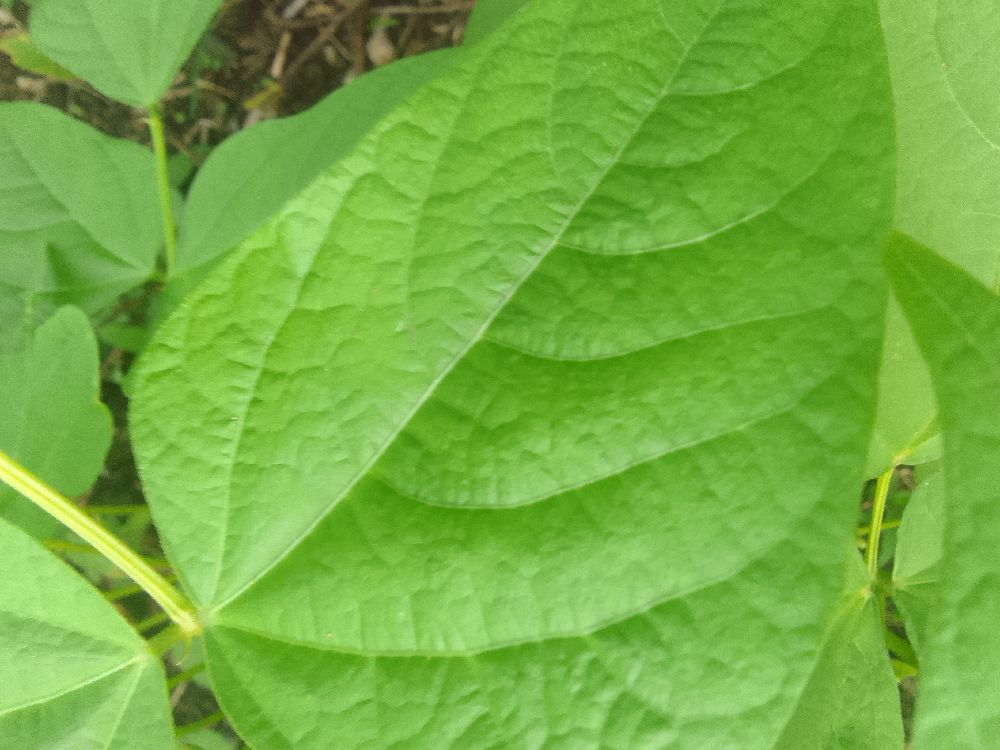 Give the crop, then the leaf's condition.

common bean, healthy
